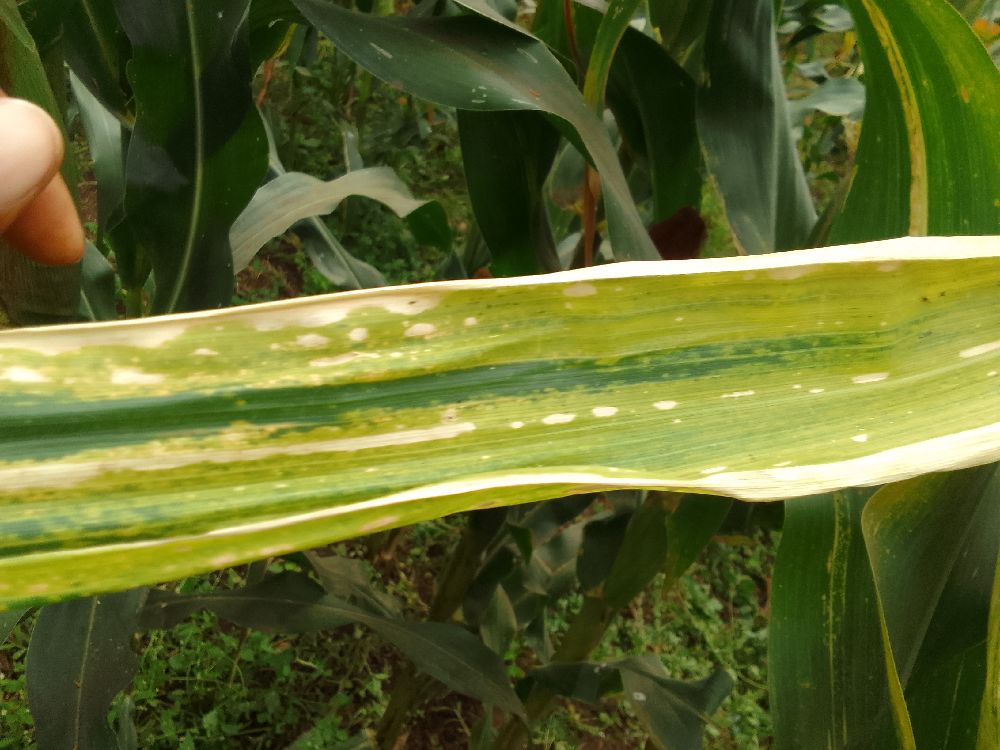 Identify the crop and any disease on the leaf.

maize, maize lethal necrosis
